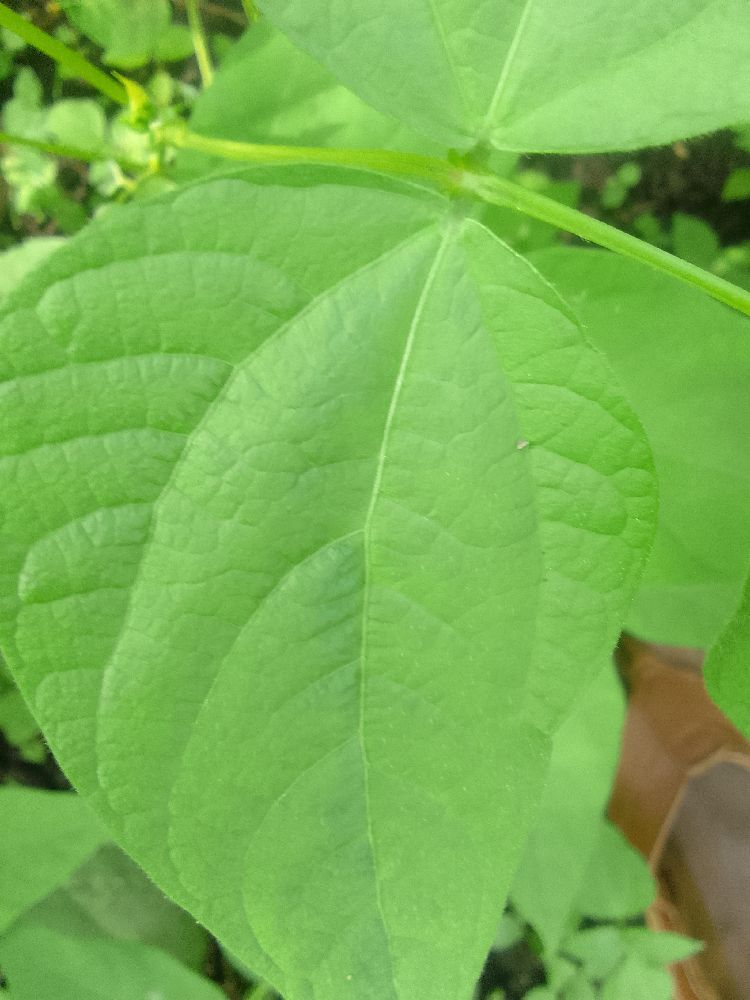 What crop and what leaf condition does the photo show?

common bean, healthy
